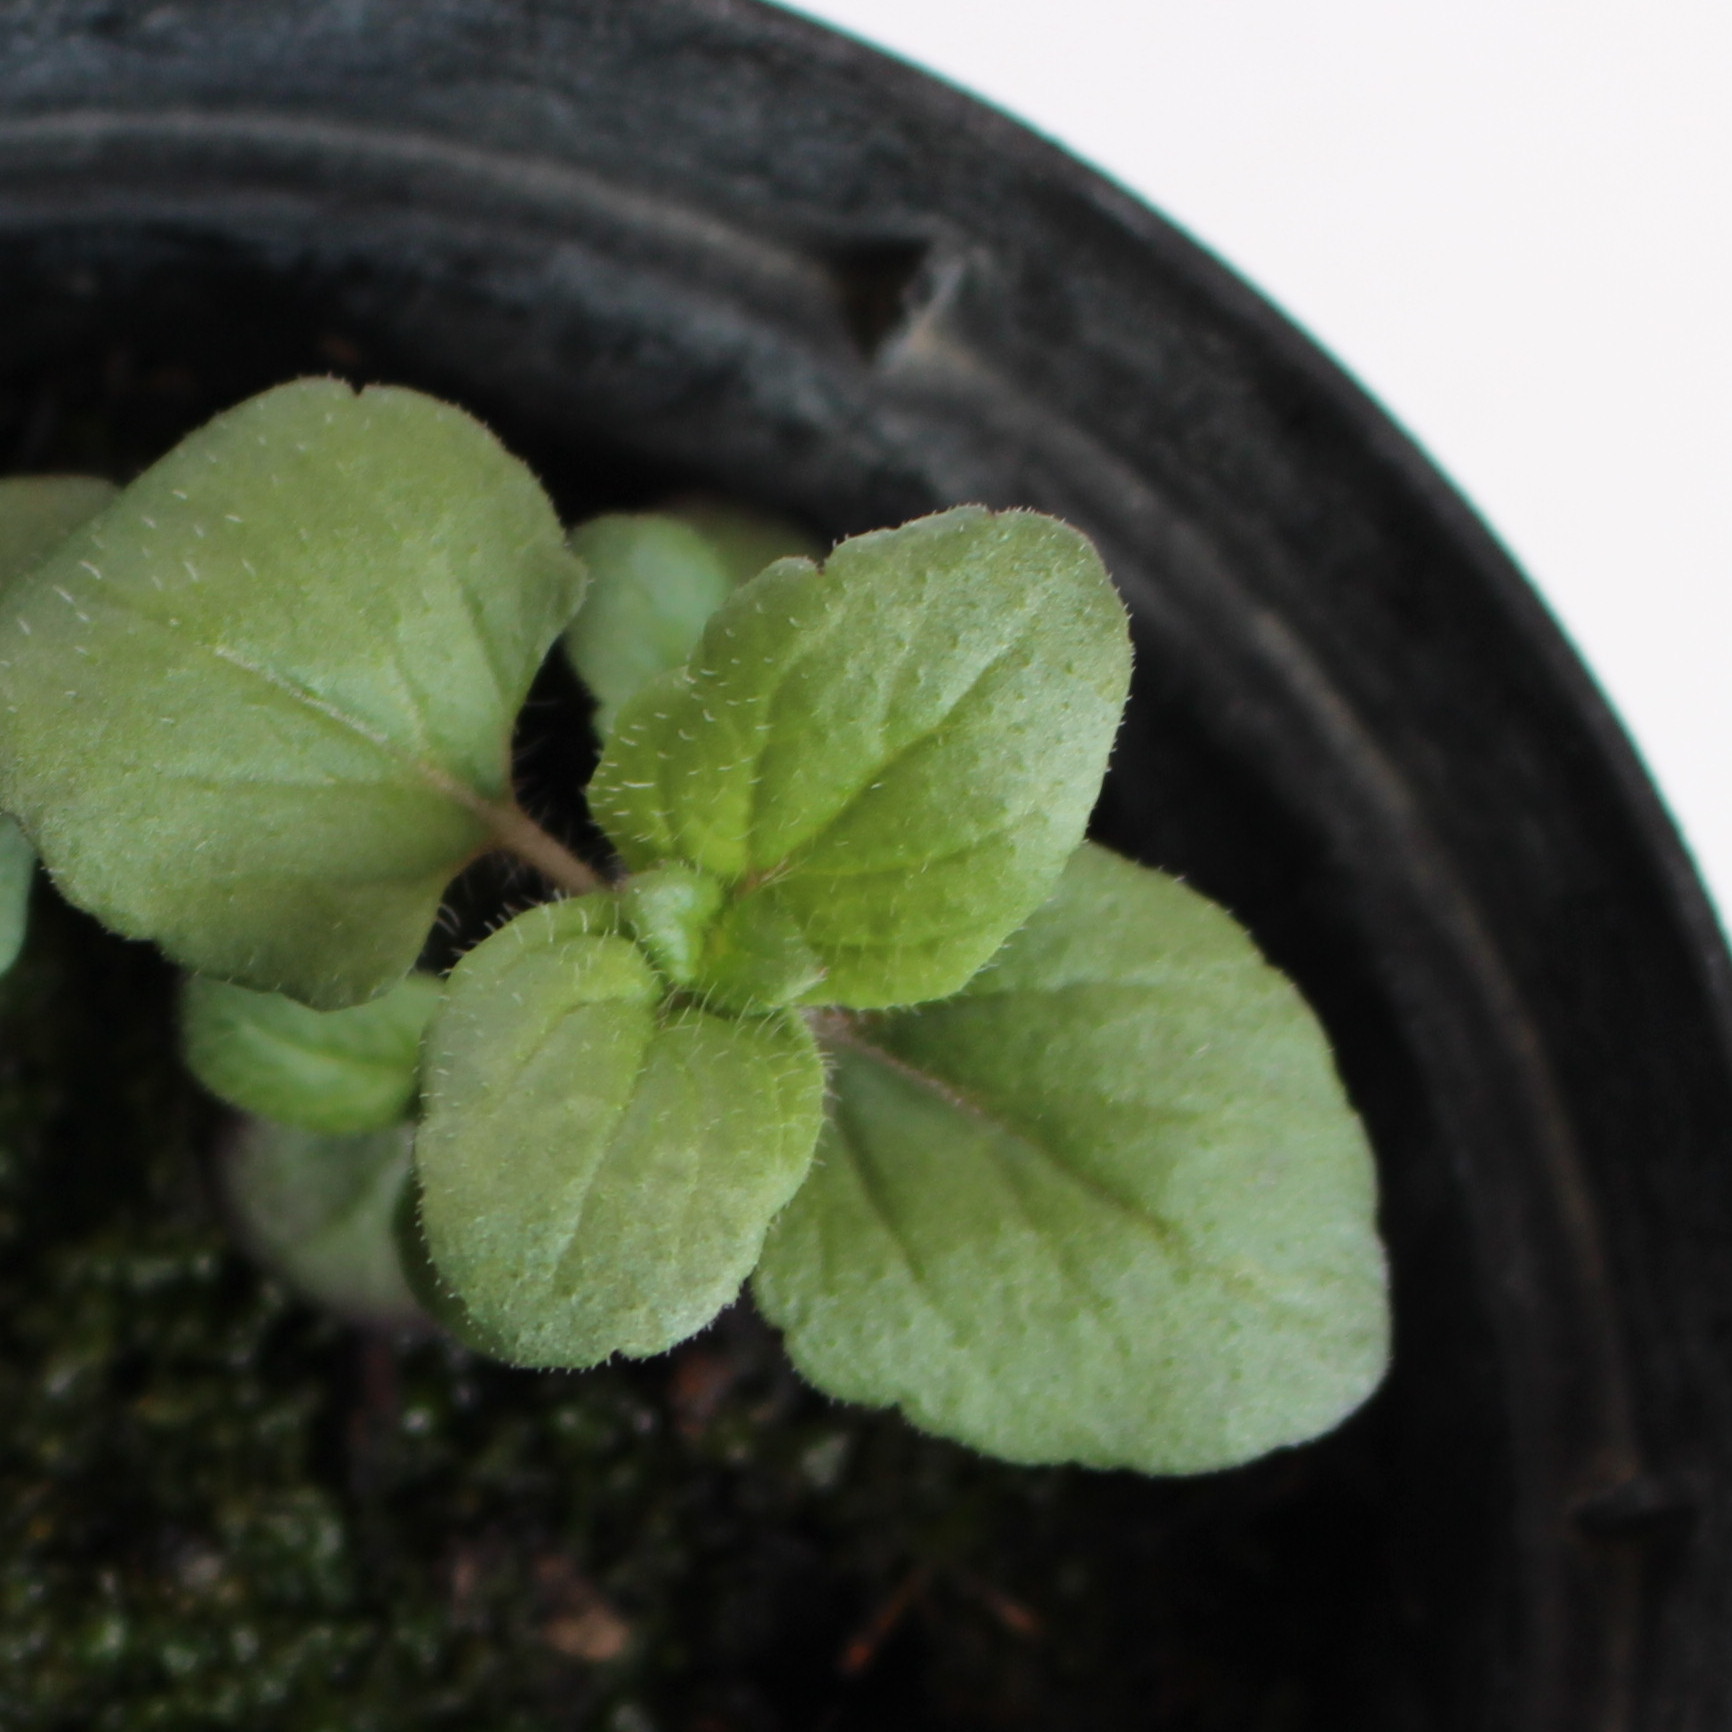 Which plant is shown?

Veronica persica
